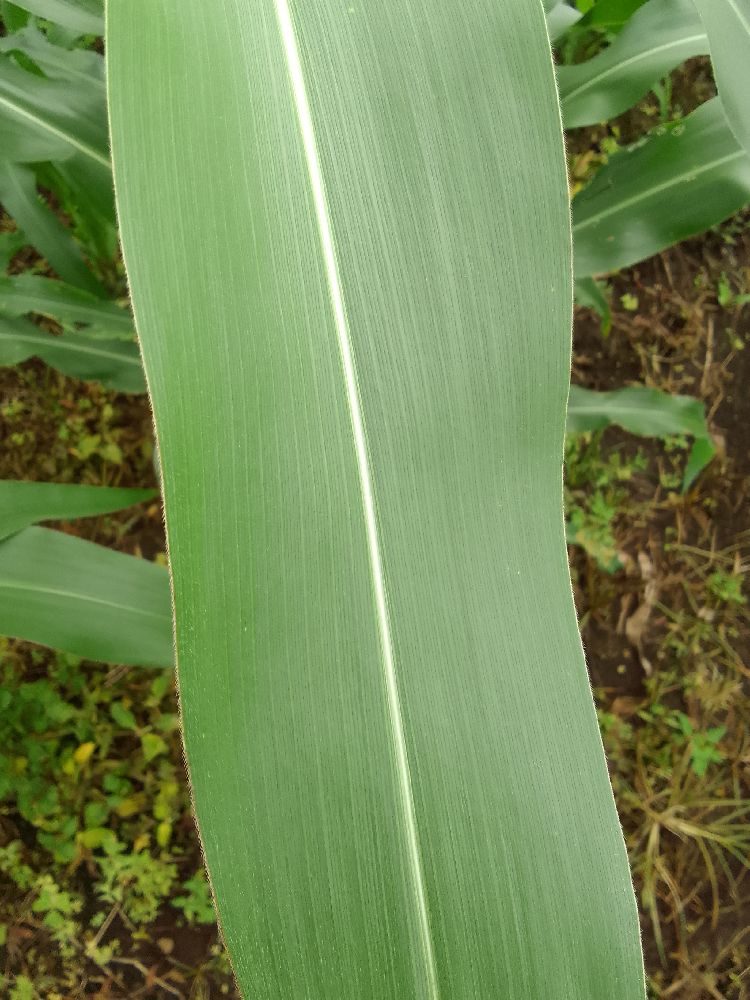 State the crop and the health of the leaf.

maize, healthy
